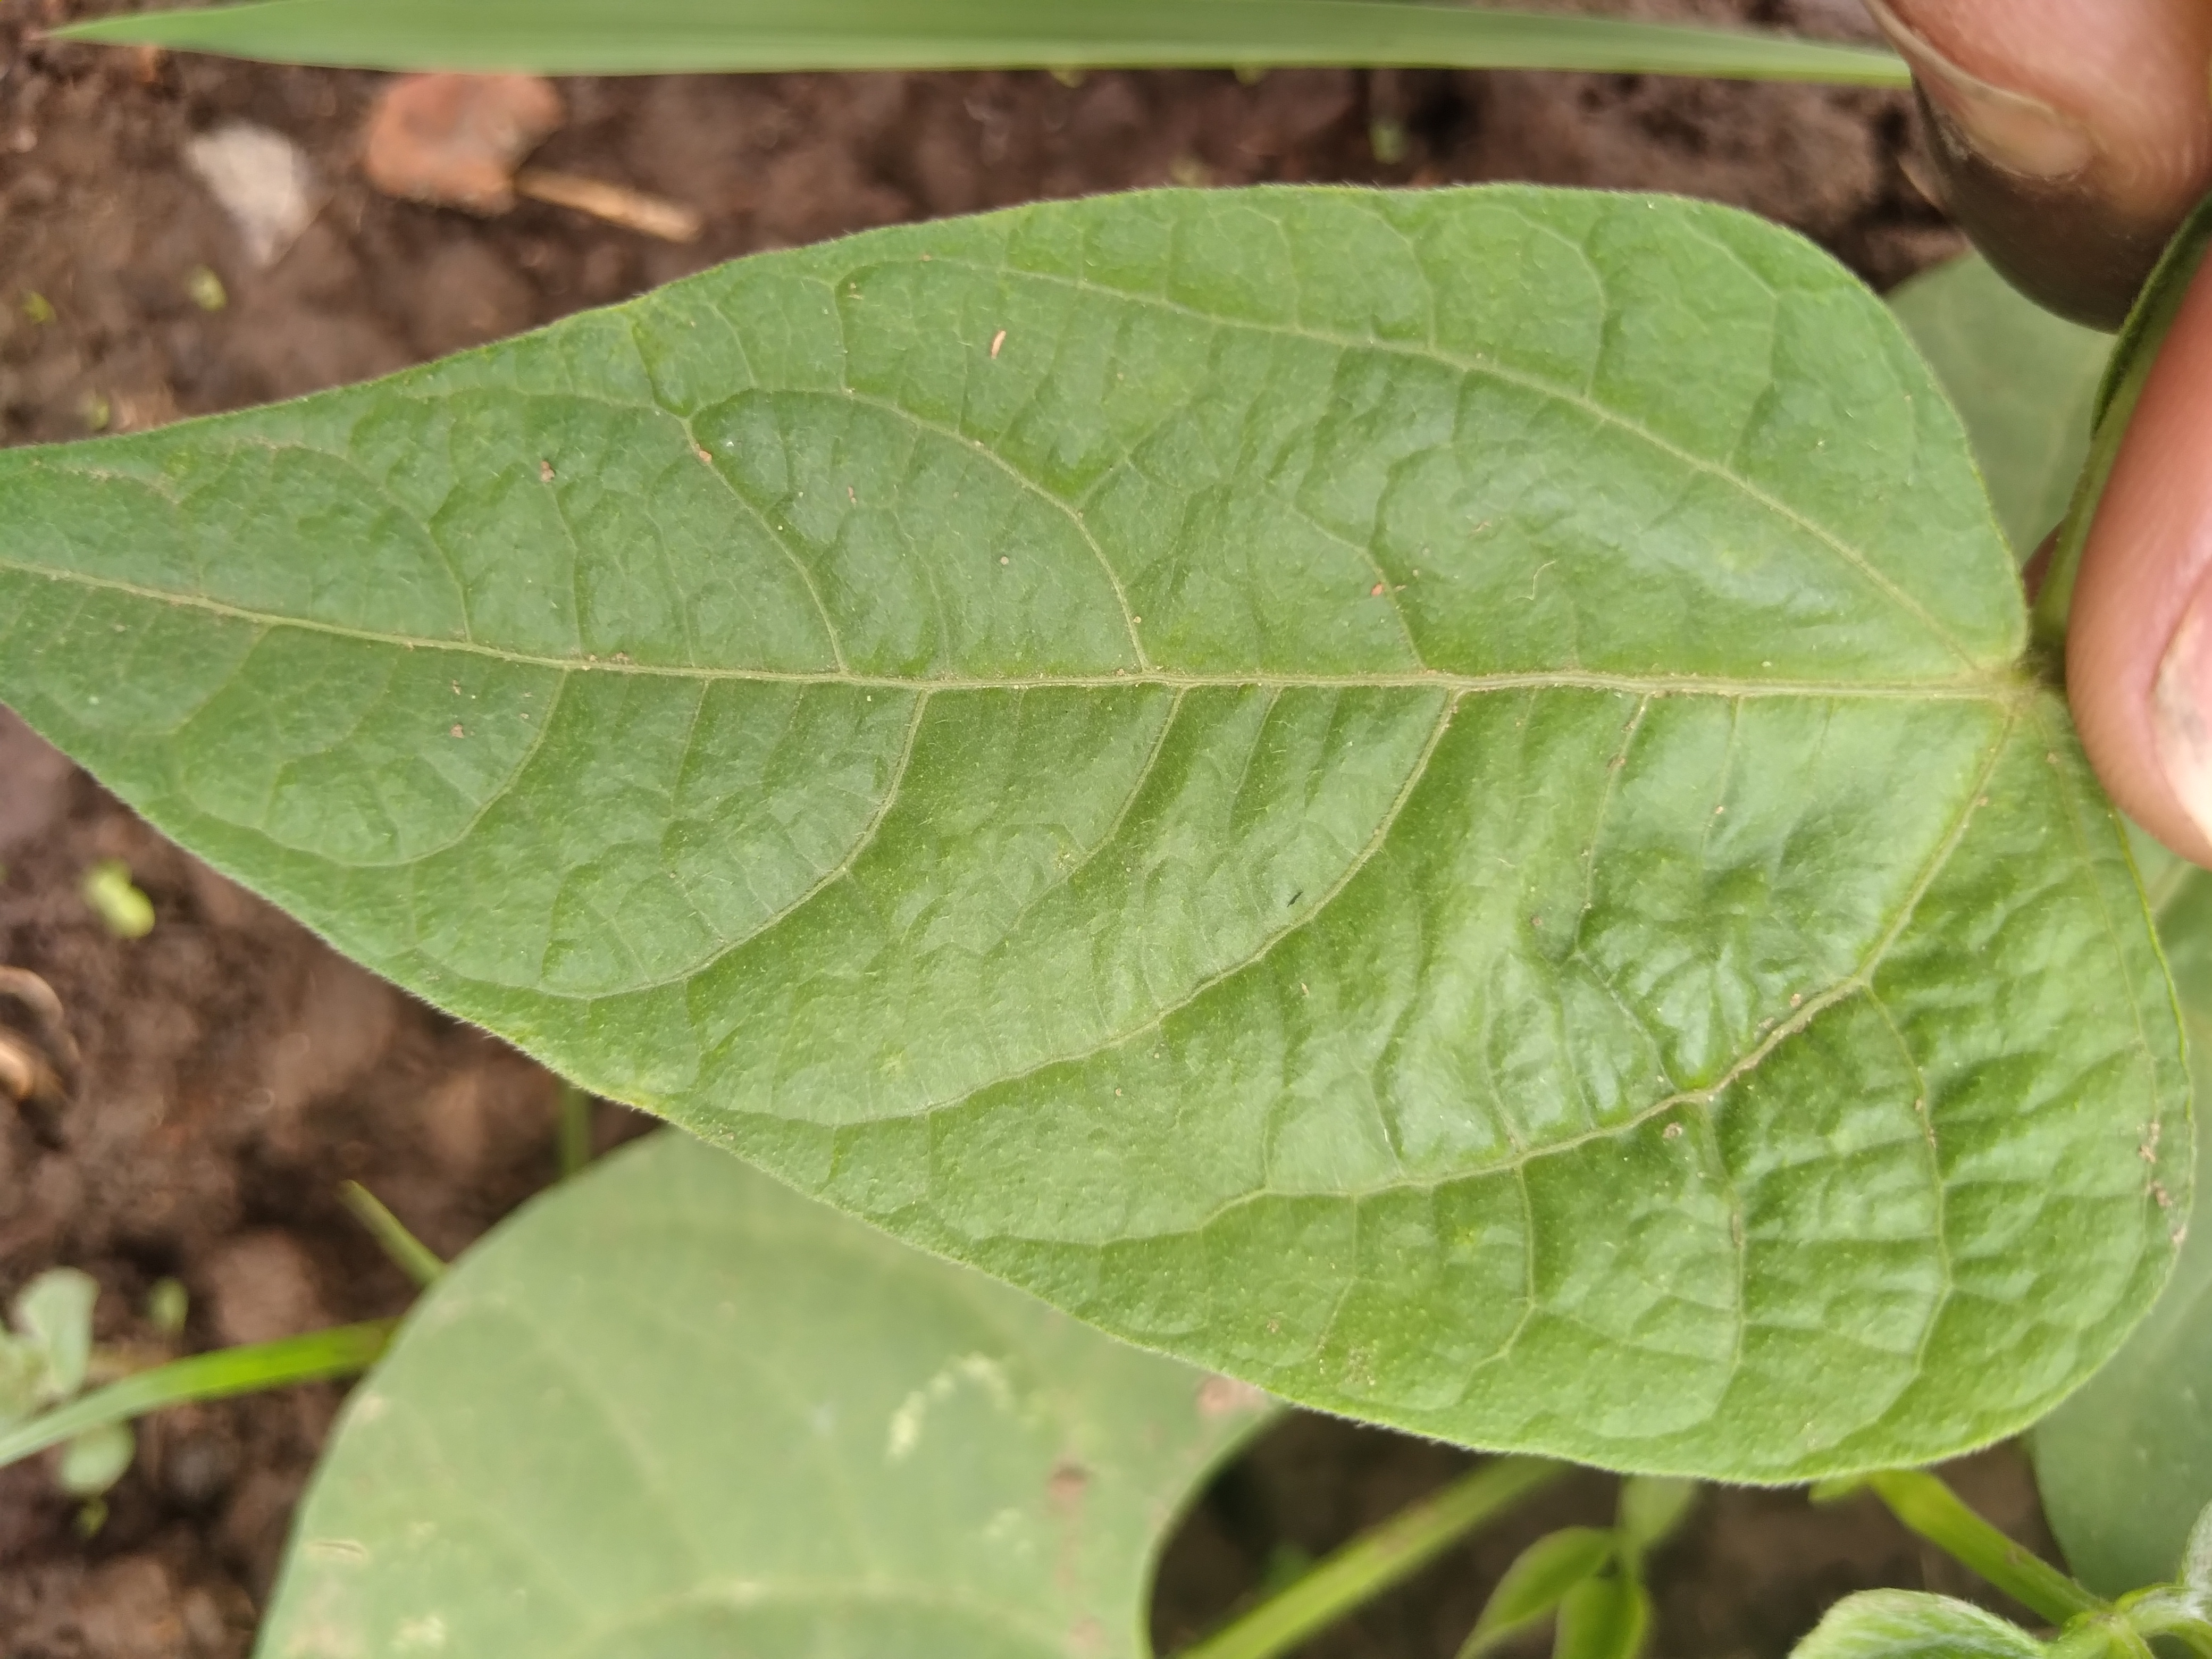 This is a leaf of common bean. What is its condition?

healthy
